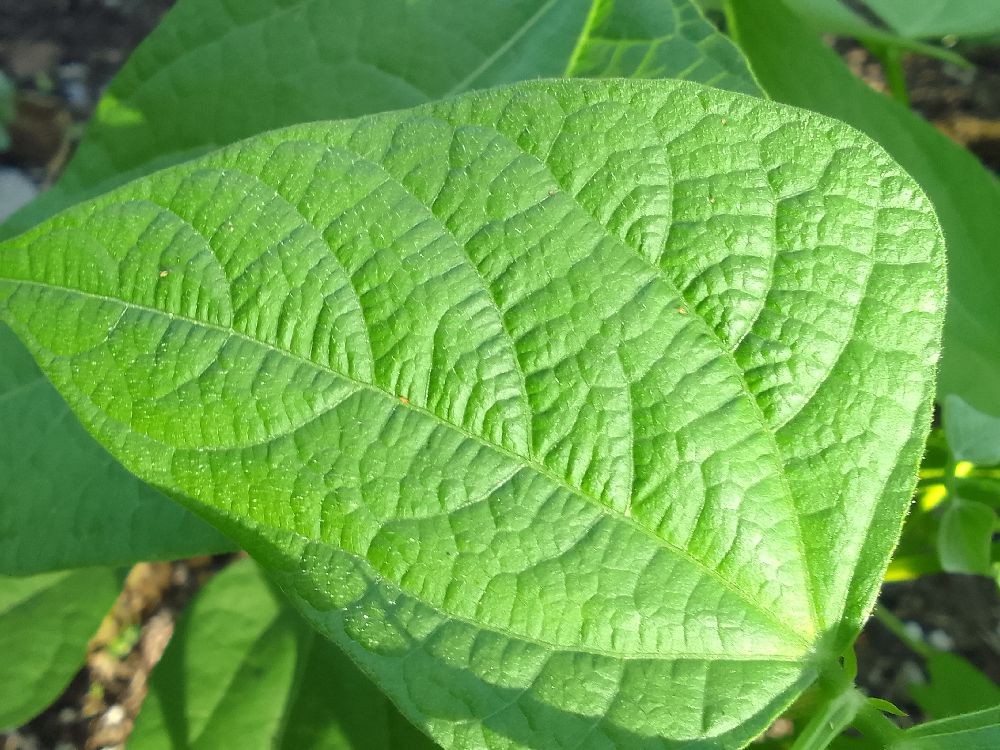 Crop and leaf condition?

common bean, healthy
